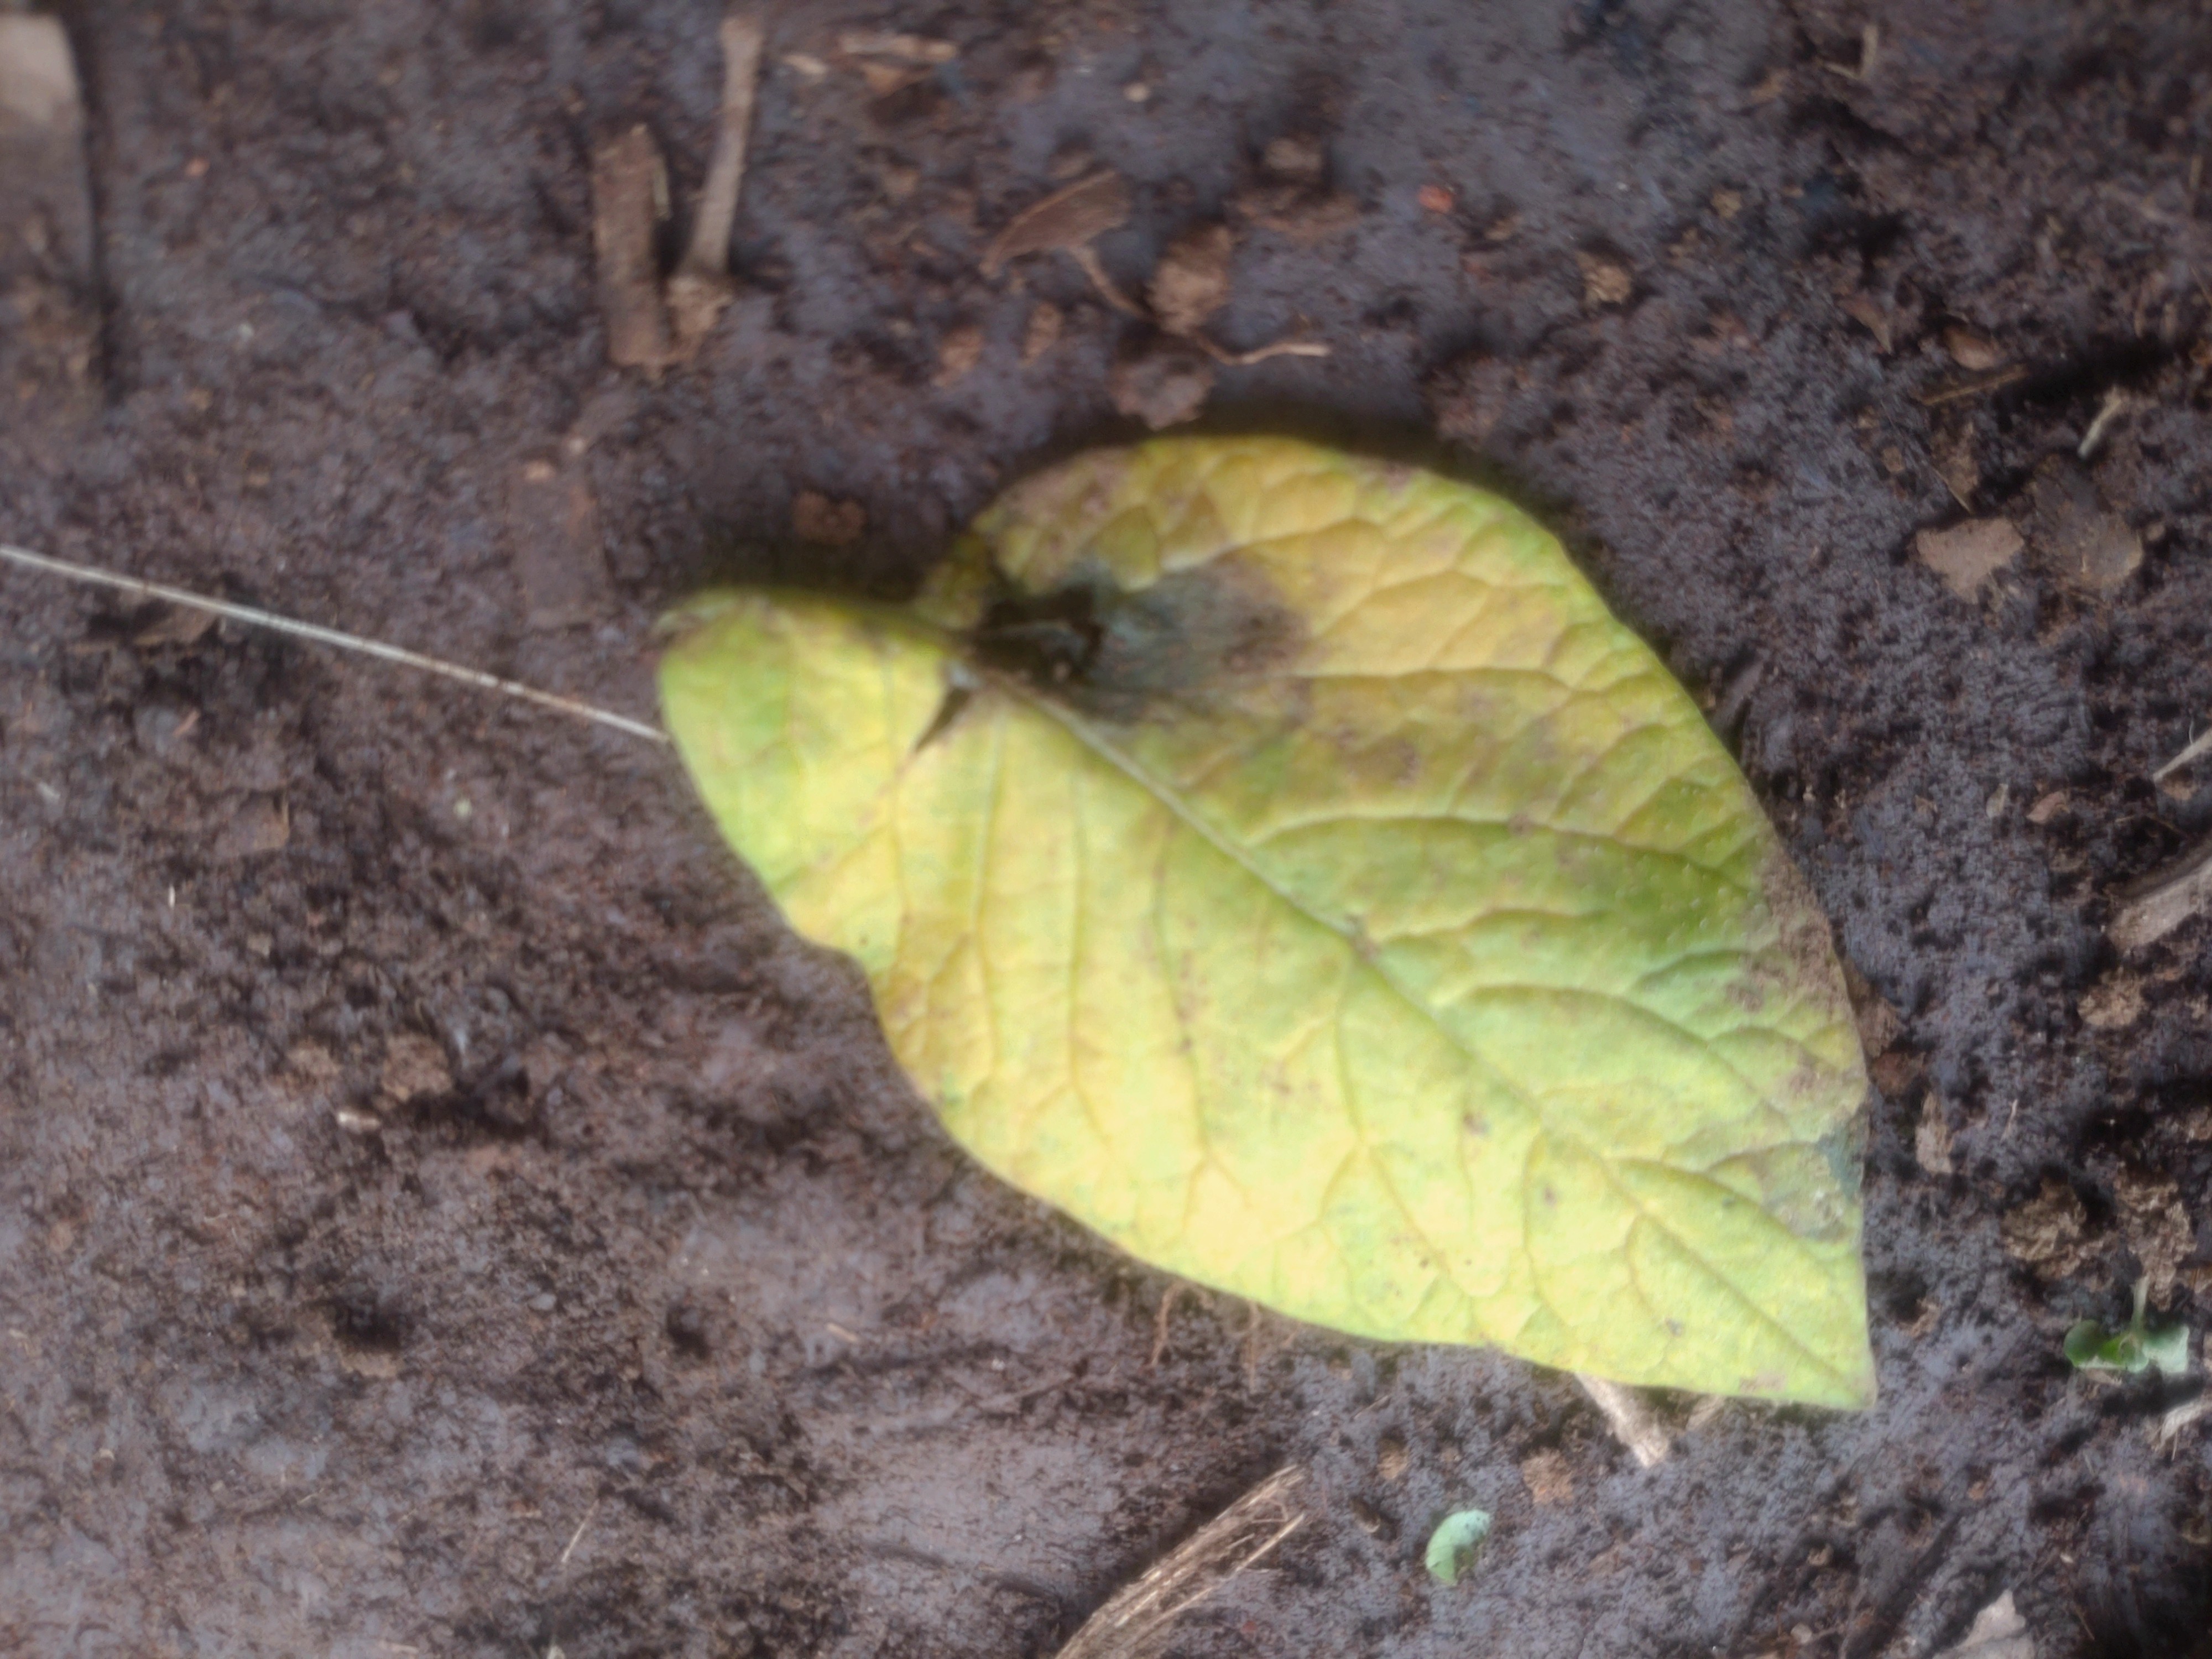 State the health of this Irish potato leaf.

late blight
